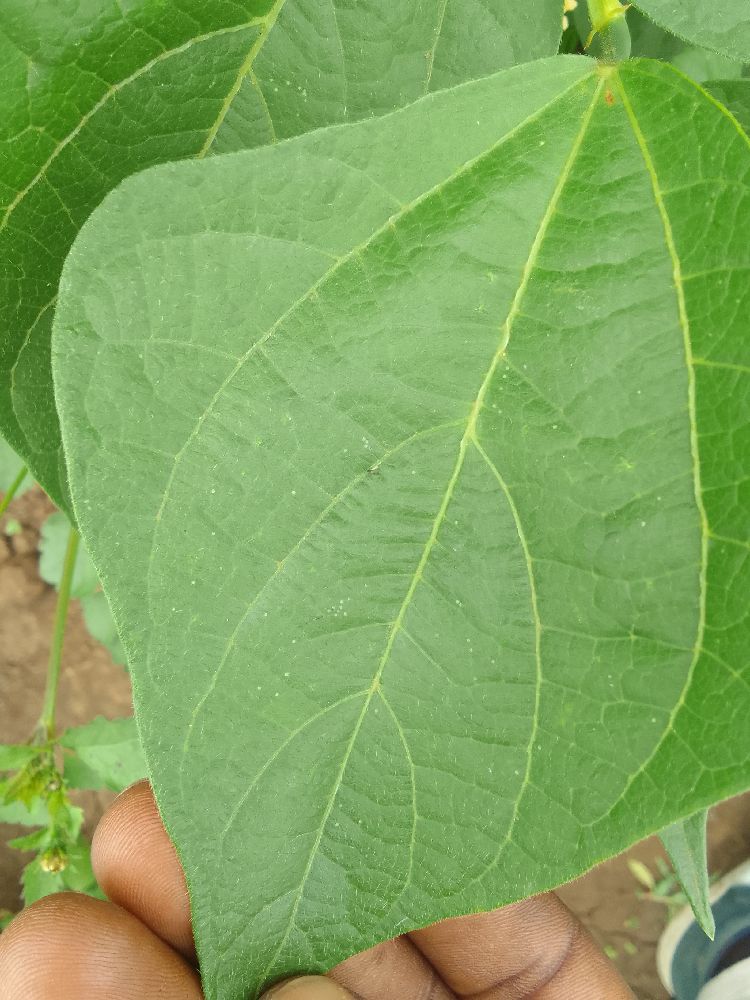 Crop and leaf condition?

common bean, healthy
